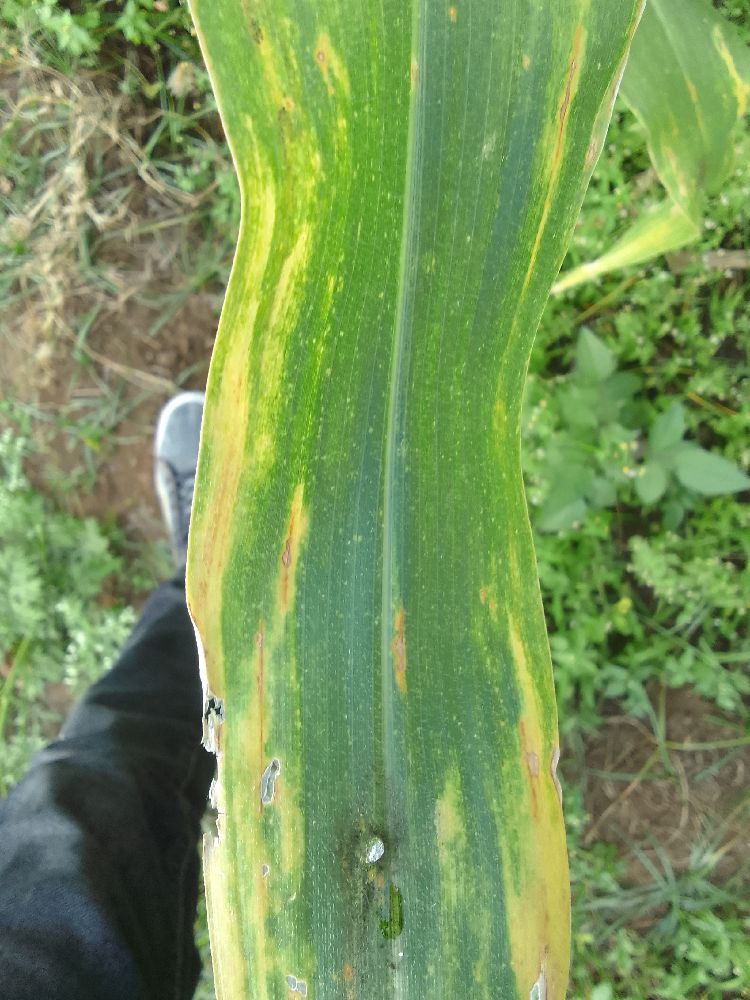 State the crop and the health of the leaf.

maize, maize lethal necrosis
